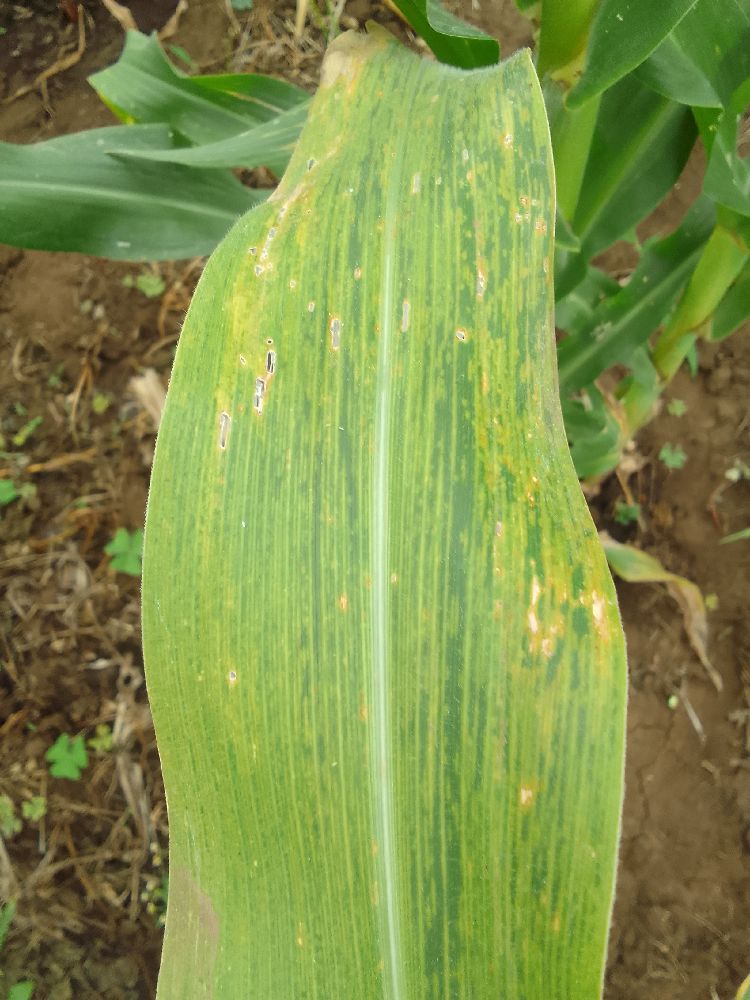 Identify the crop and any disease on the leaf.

maize, maize lethal necrosis
